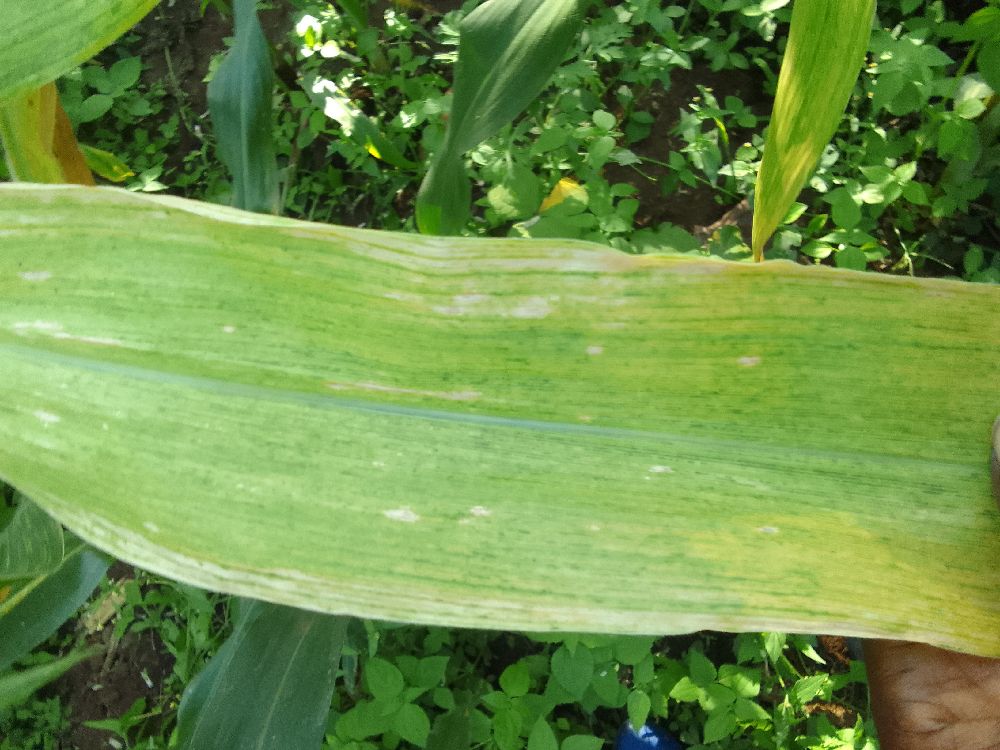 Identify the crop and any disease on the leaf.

maize, maize lethal necrosis
